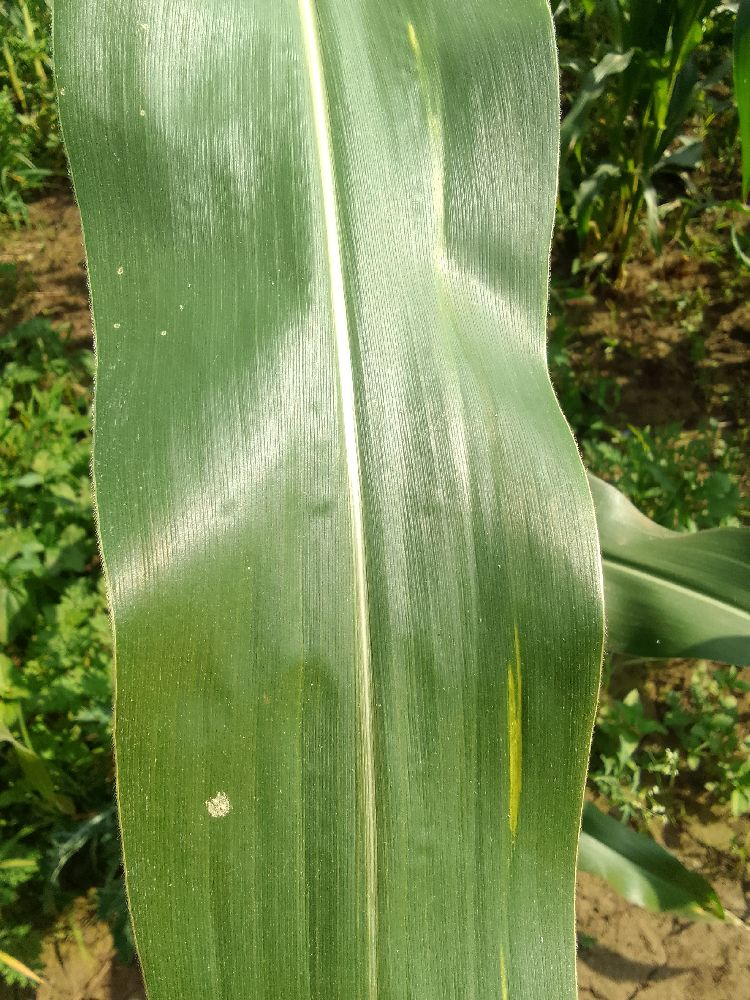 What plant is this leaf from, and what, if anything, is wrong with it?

maize, healthy
